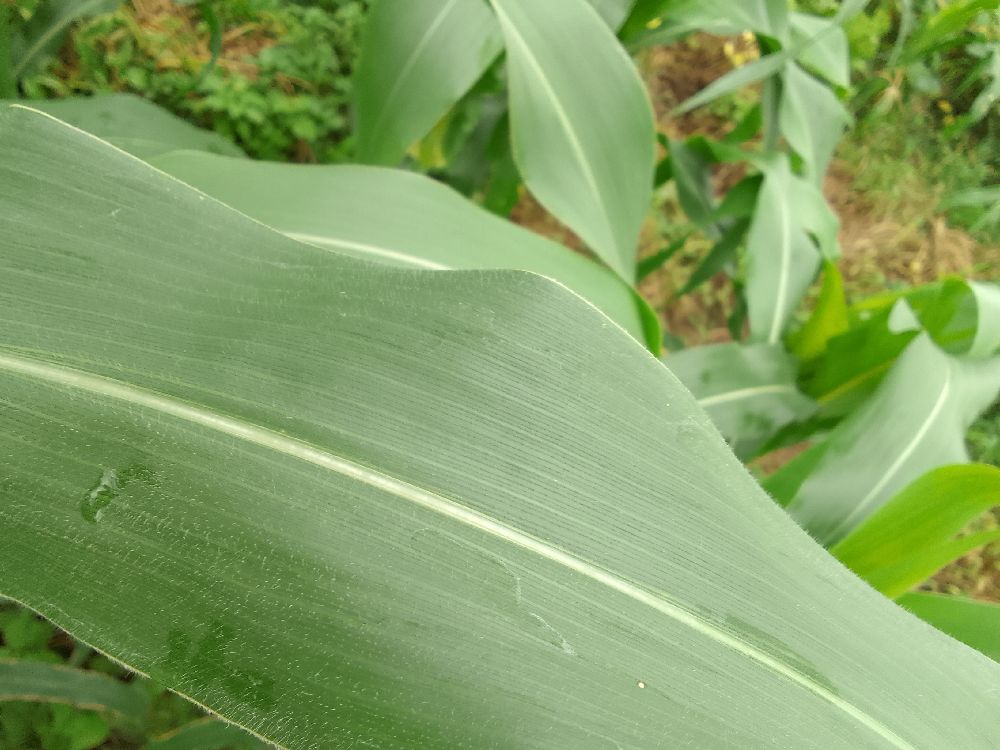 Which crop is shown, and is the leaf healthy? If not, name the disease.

maize, healthy
